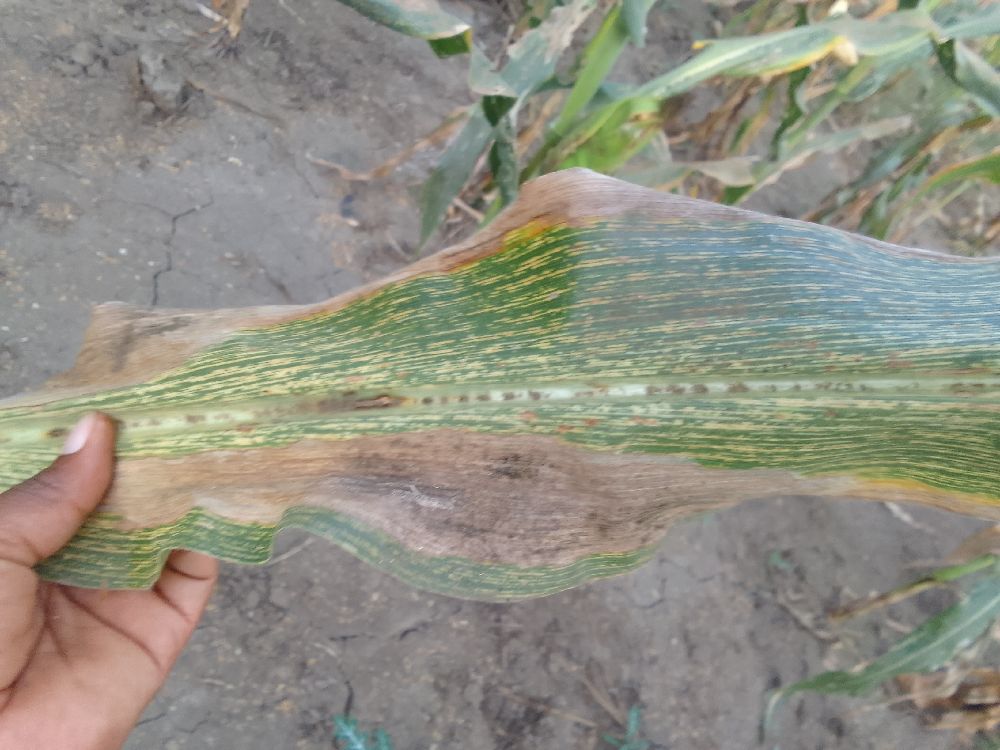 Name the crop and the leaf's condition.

maize, maize streak virus
